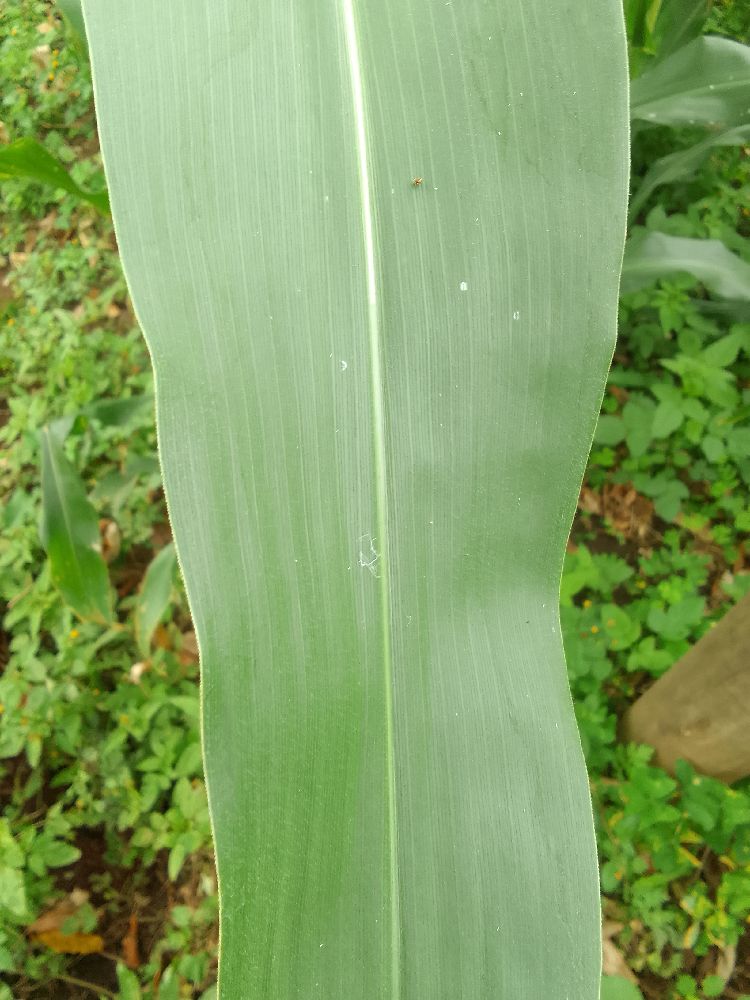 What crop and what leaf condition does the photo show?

maize, healthy
